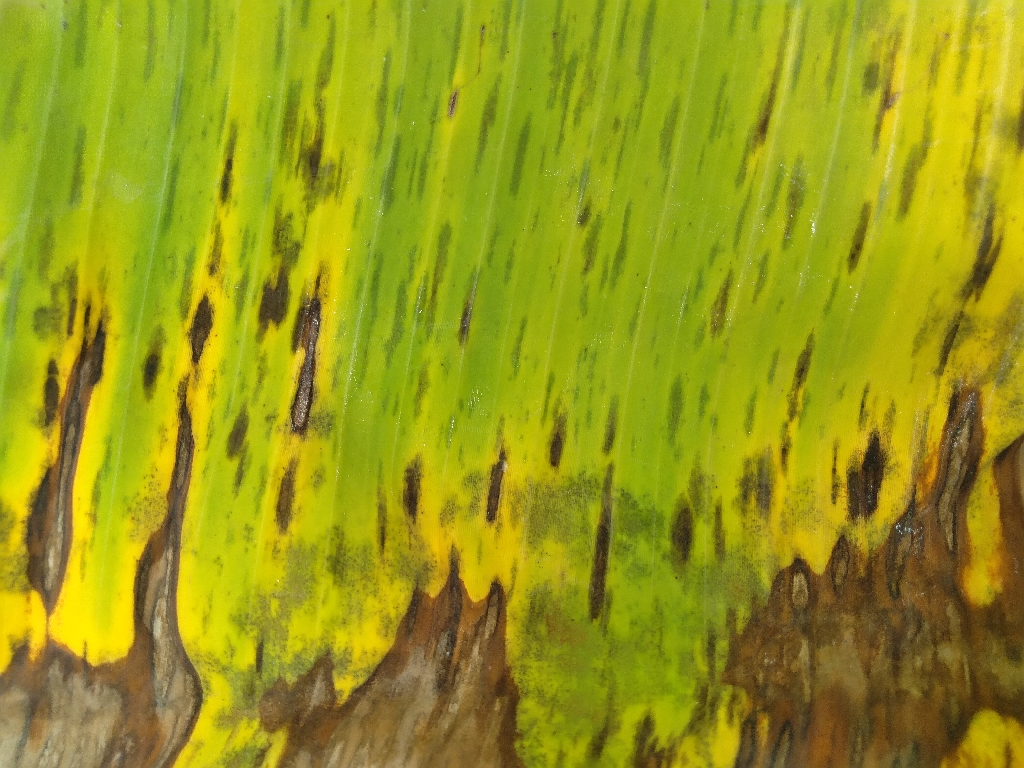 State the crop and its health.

banana, black sigatoka
